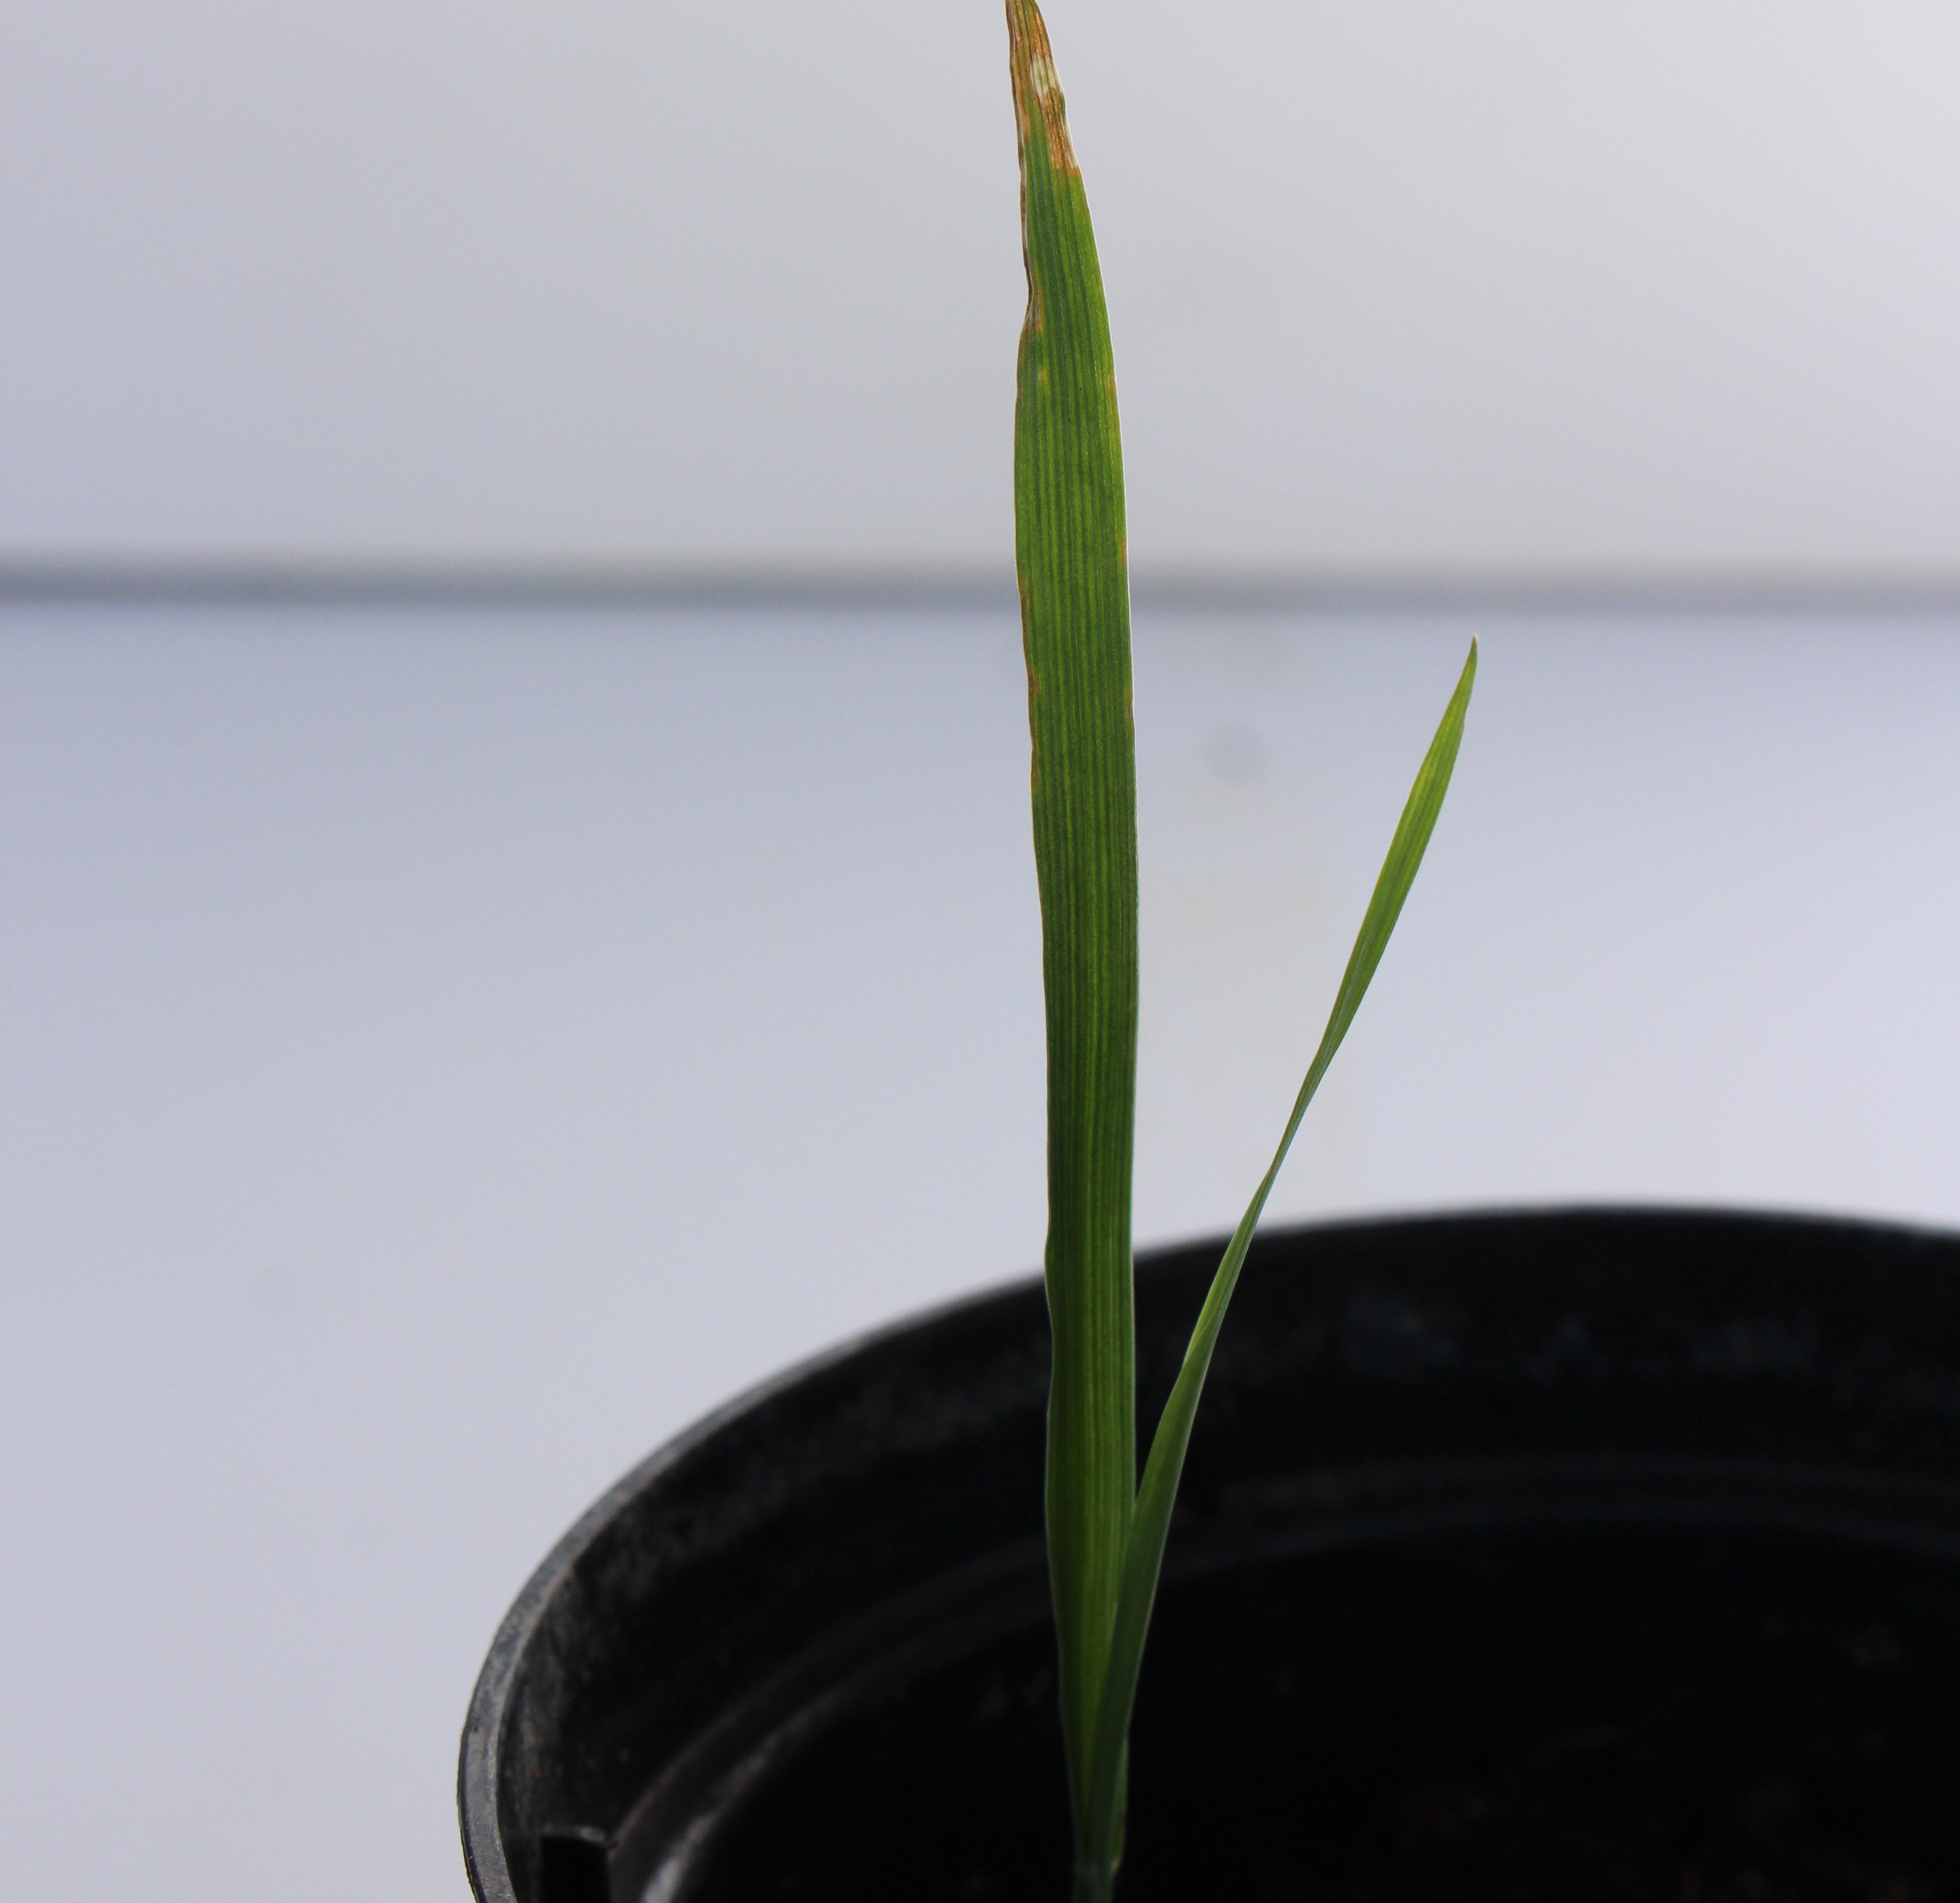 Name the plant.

Avena sterilis
